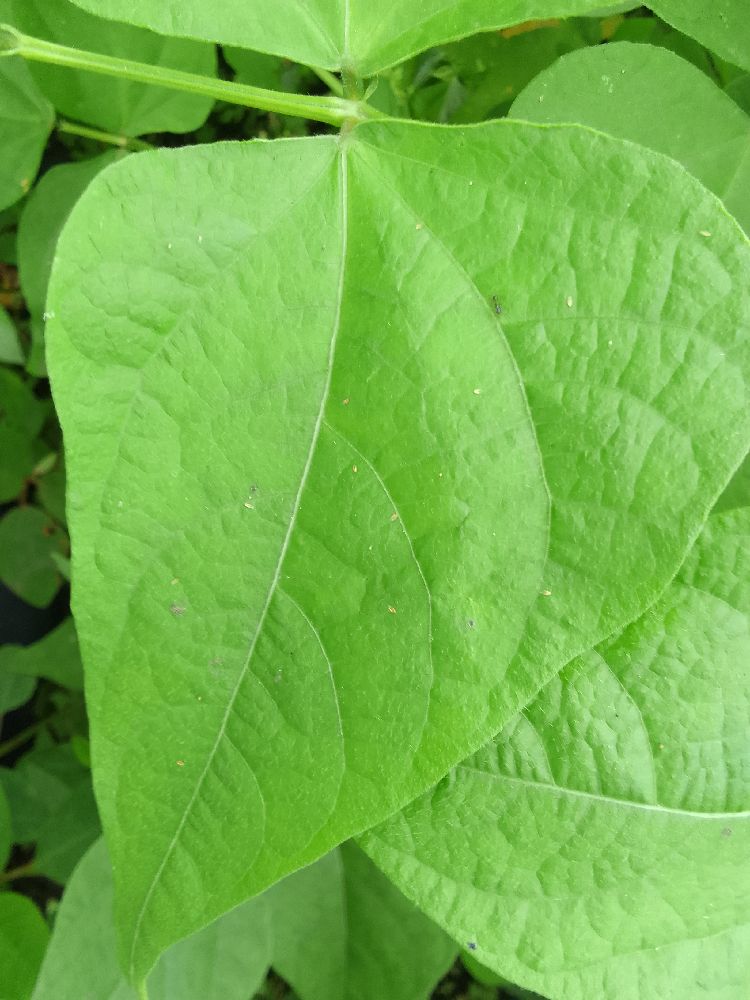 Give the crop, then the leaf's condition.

common bean, healthy
